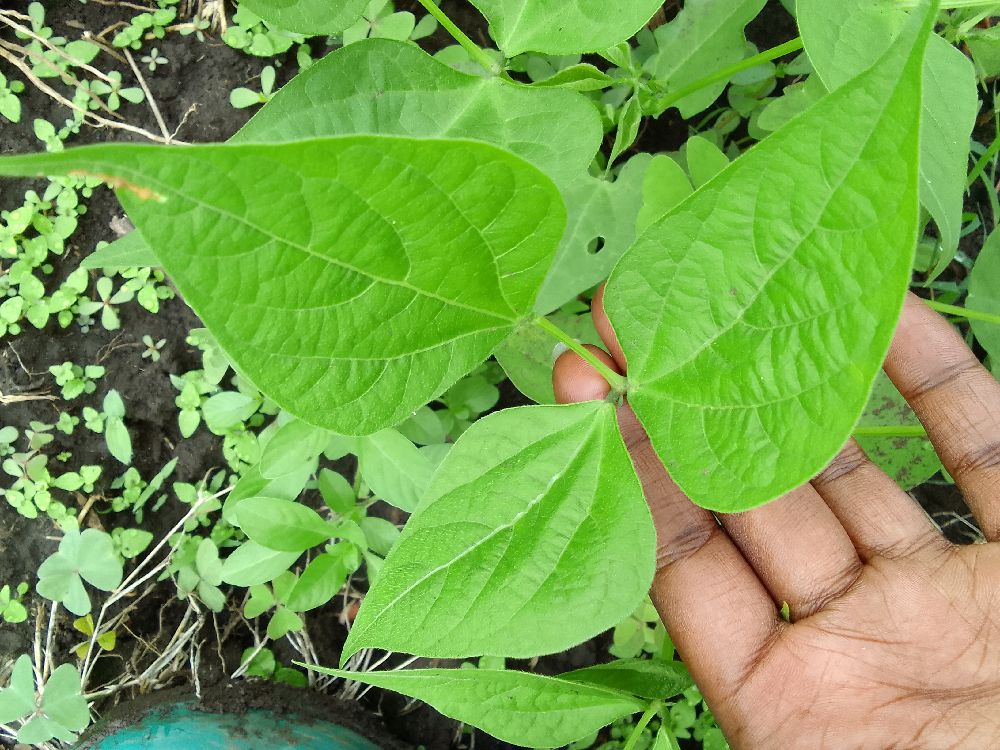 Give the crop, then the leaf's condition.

common bean, healthy
